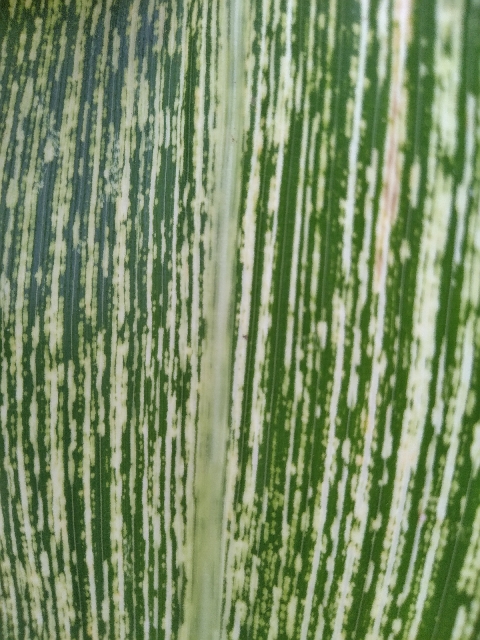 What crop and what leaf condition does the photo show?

maize, maize streak virus
